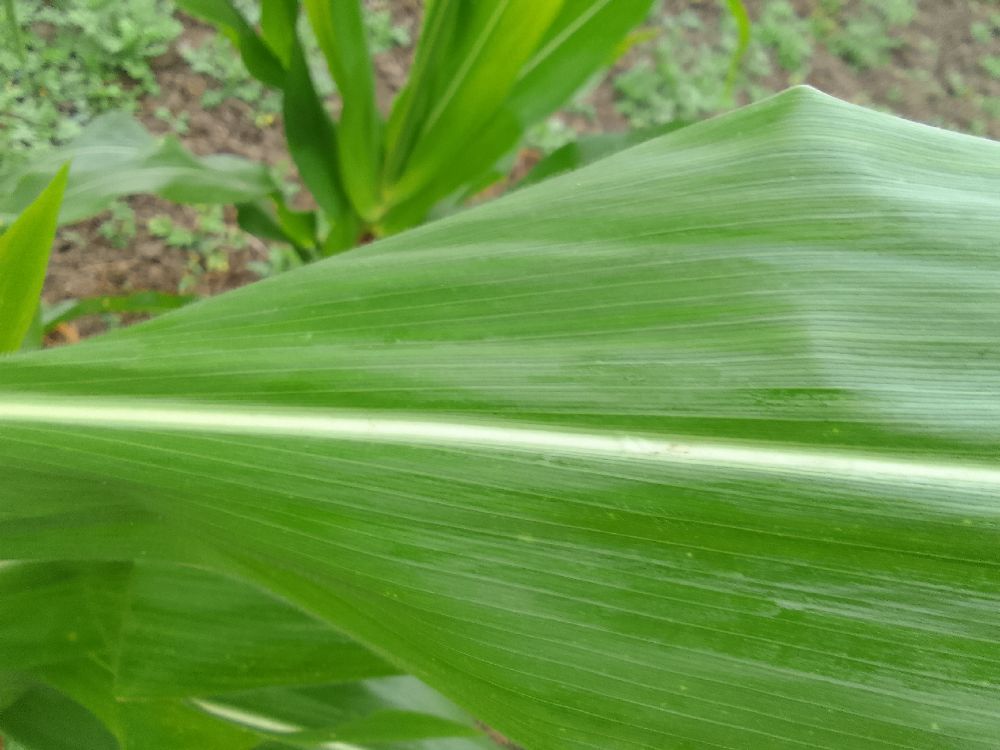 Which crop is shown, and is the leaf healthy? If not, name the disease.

maize, healthy
